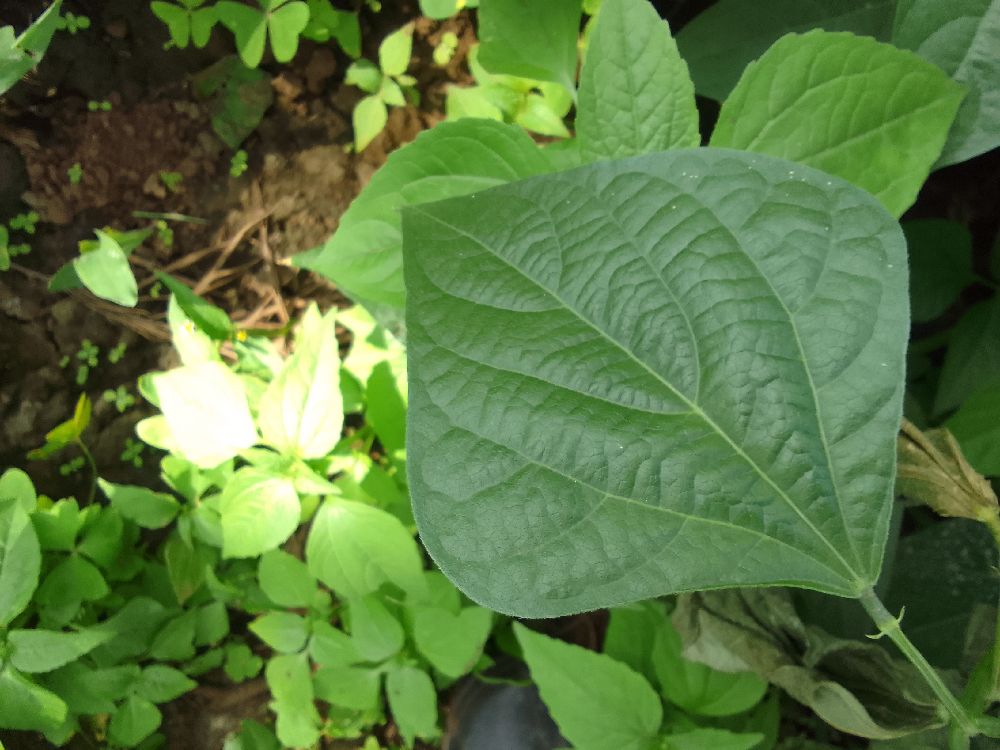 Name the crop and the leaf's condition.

common bean, healthy
